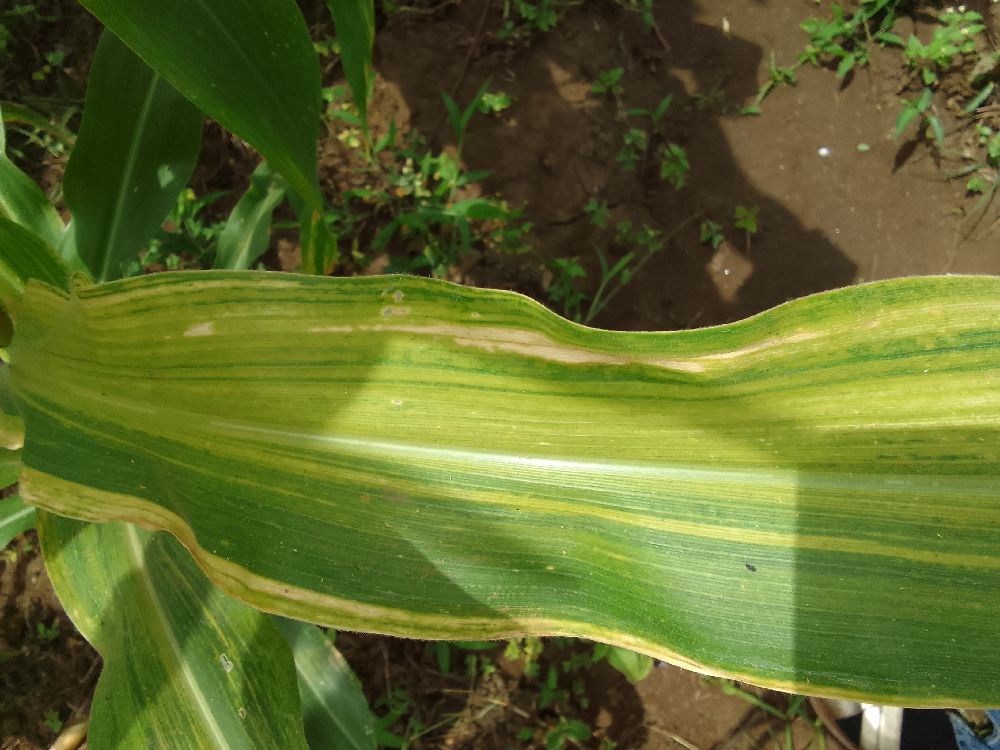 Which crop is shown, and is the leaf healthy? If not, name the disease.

maize, maize lethal necrosis
